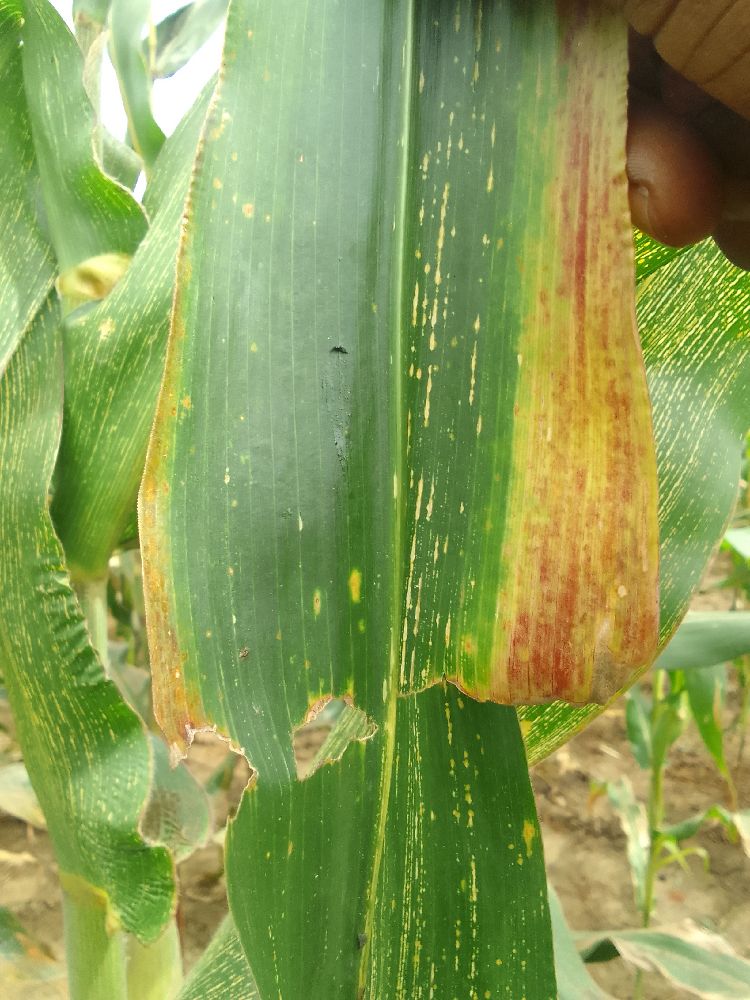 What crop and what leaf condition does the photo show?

maize, maize streak virus
